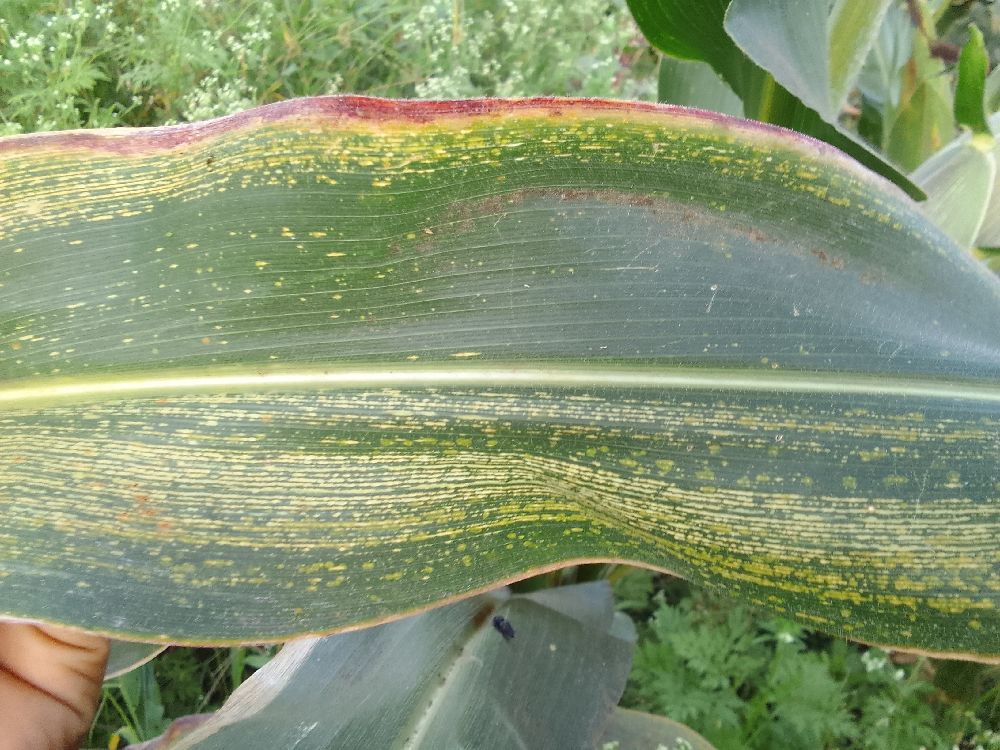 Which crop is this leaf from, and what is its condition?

maize, maize streak virus
